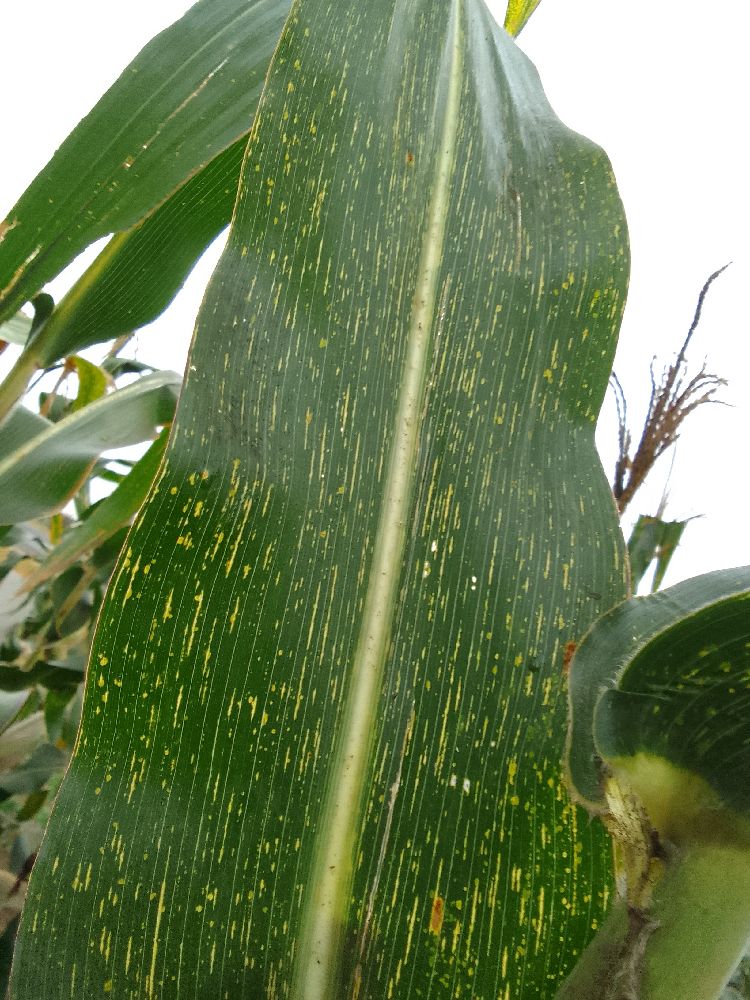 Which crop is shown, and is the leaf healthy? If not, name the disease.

maize, maize streak virus
